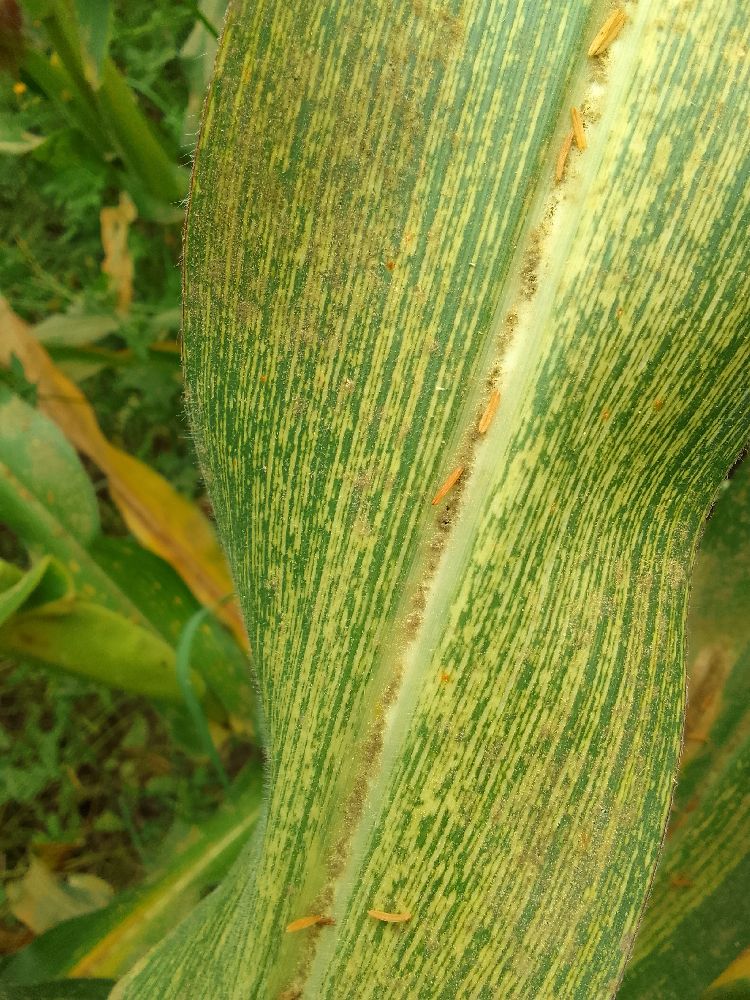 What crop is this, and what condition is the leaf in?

maize, maize streak virus
